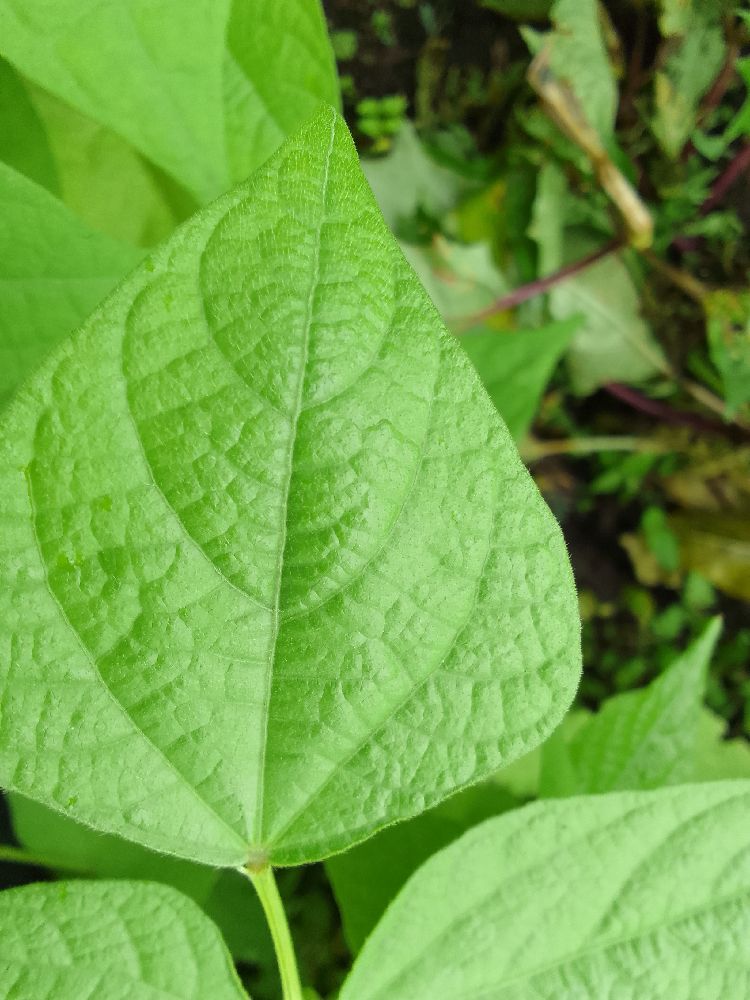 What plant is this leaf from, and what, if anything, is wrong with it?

common bean, healthy
